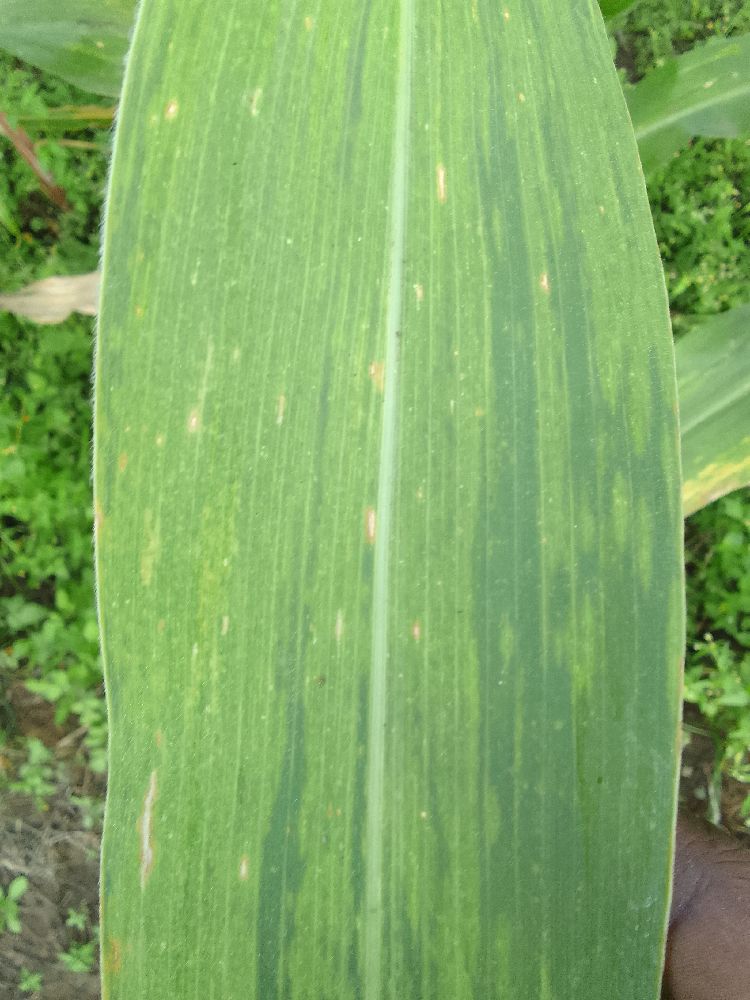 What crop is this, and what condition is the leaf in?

maize, maize lethal necrosis
